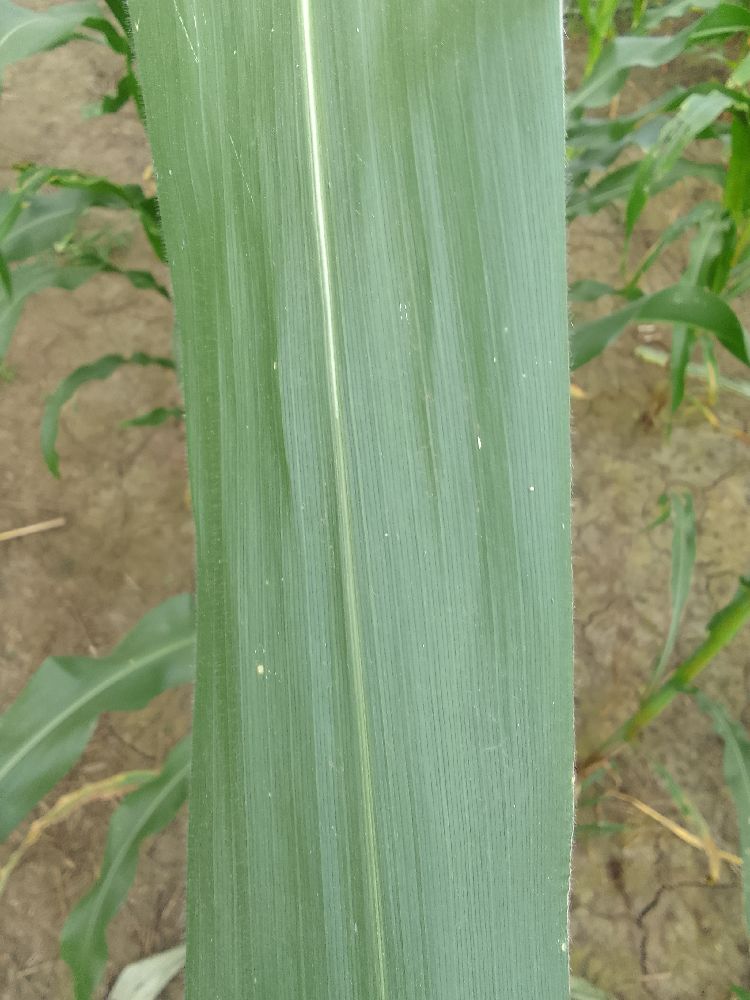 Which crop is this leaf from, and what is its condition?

maize, healthy
